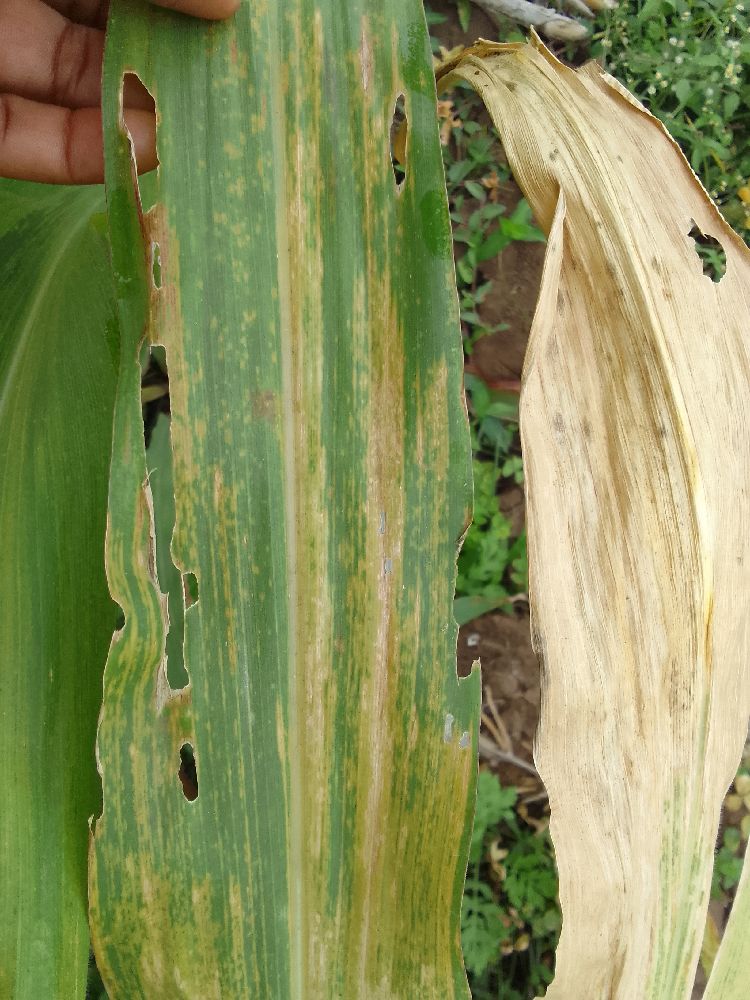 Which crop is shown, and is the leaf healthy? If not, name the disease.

maize, maize lethal necrosis
